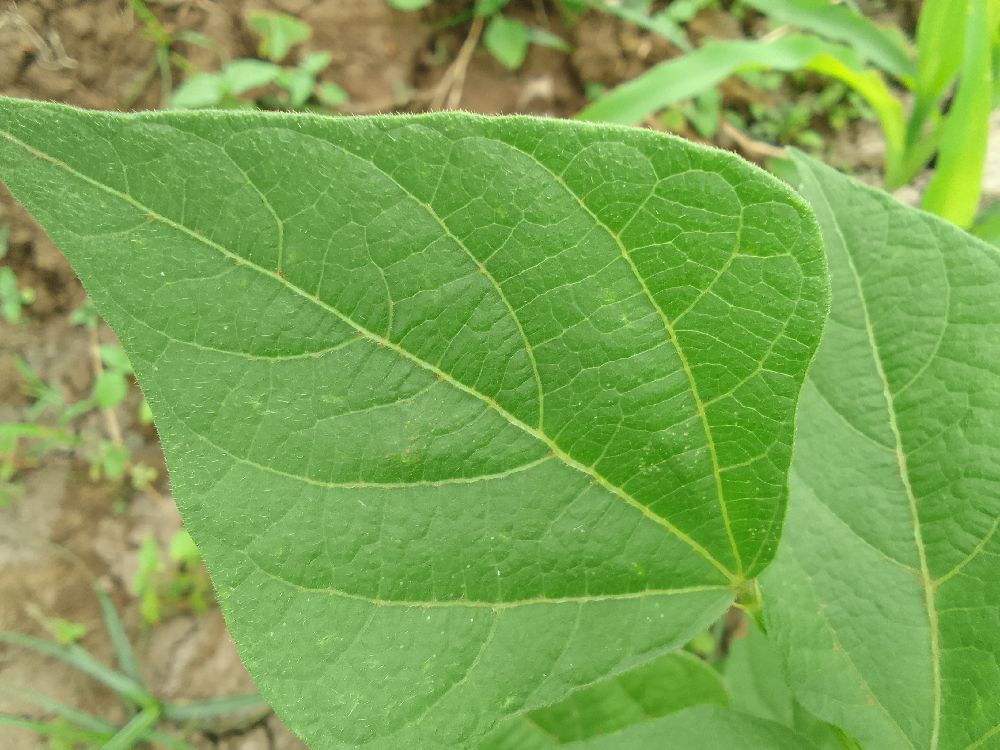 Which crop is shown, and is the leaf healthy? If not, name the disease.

common bean, healthy
